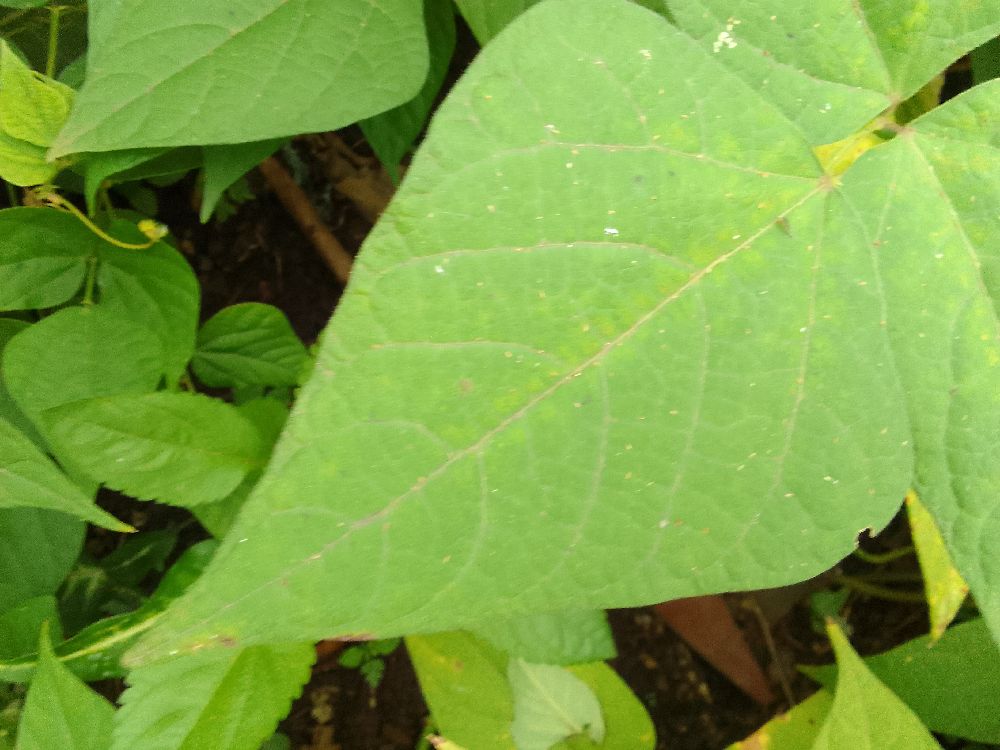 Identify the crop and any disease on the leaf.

common bean, healthy
